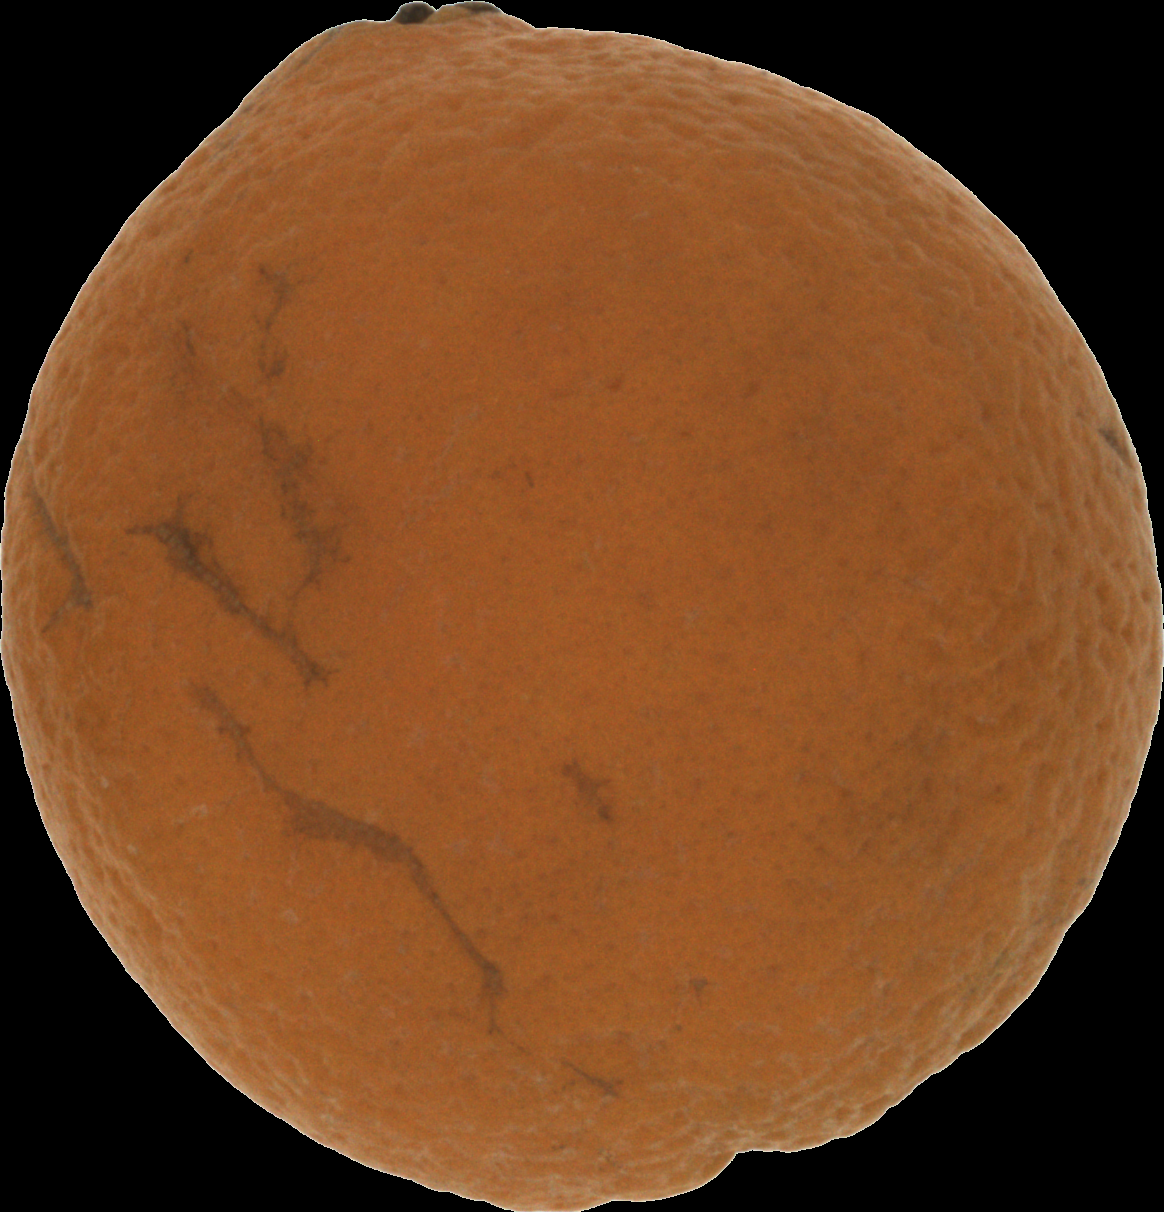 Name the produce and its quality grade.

orange, bad
